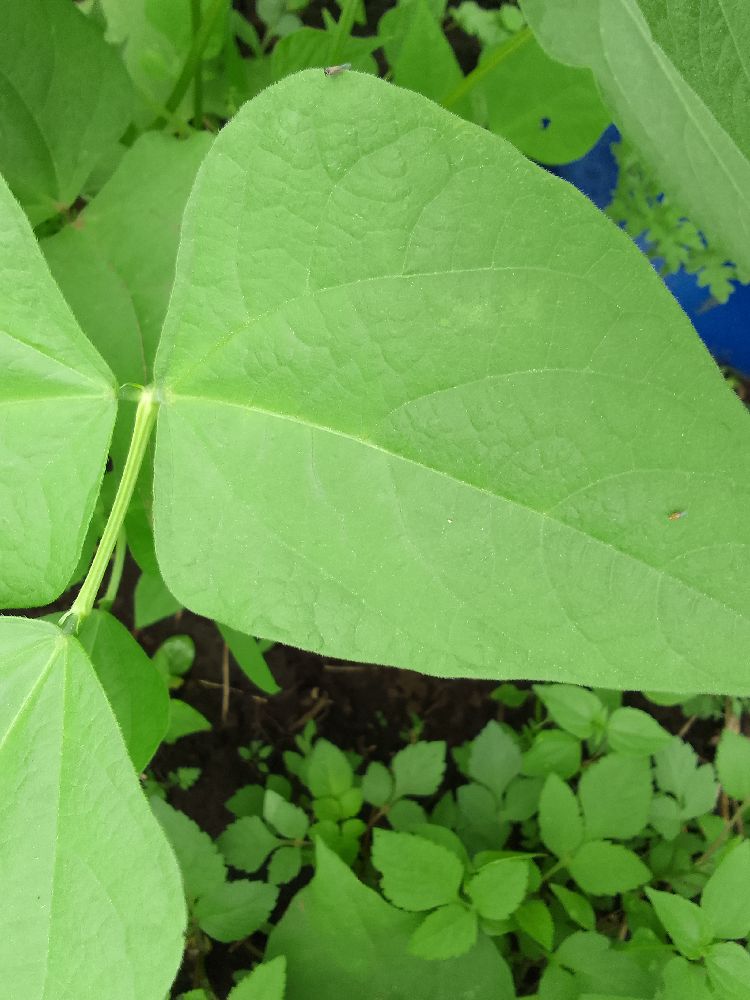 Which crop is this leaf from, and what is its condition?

common bean, healthy
